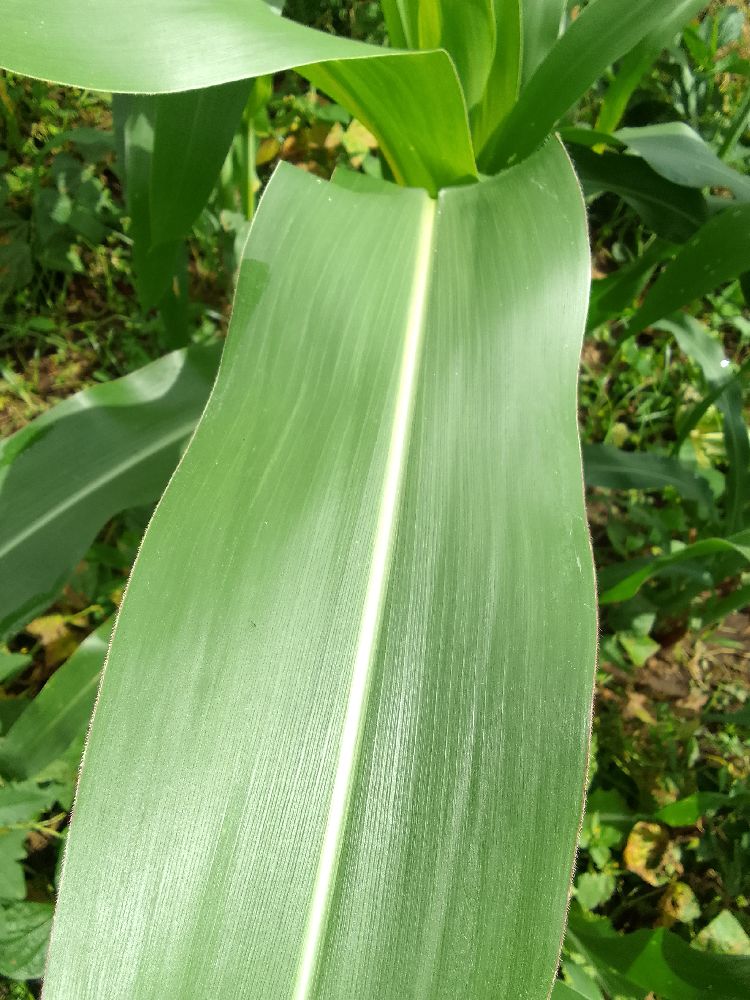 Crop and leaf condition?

maize, healthy
